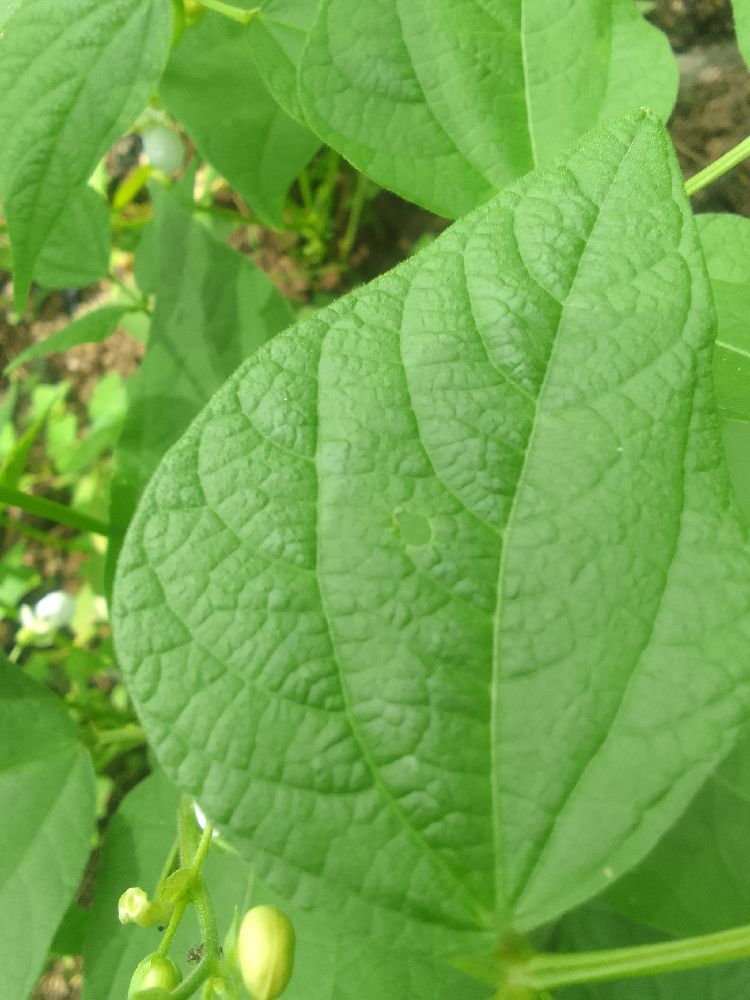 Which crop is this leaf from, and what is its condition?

common bean, healthy
